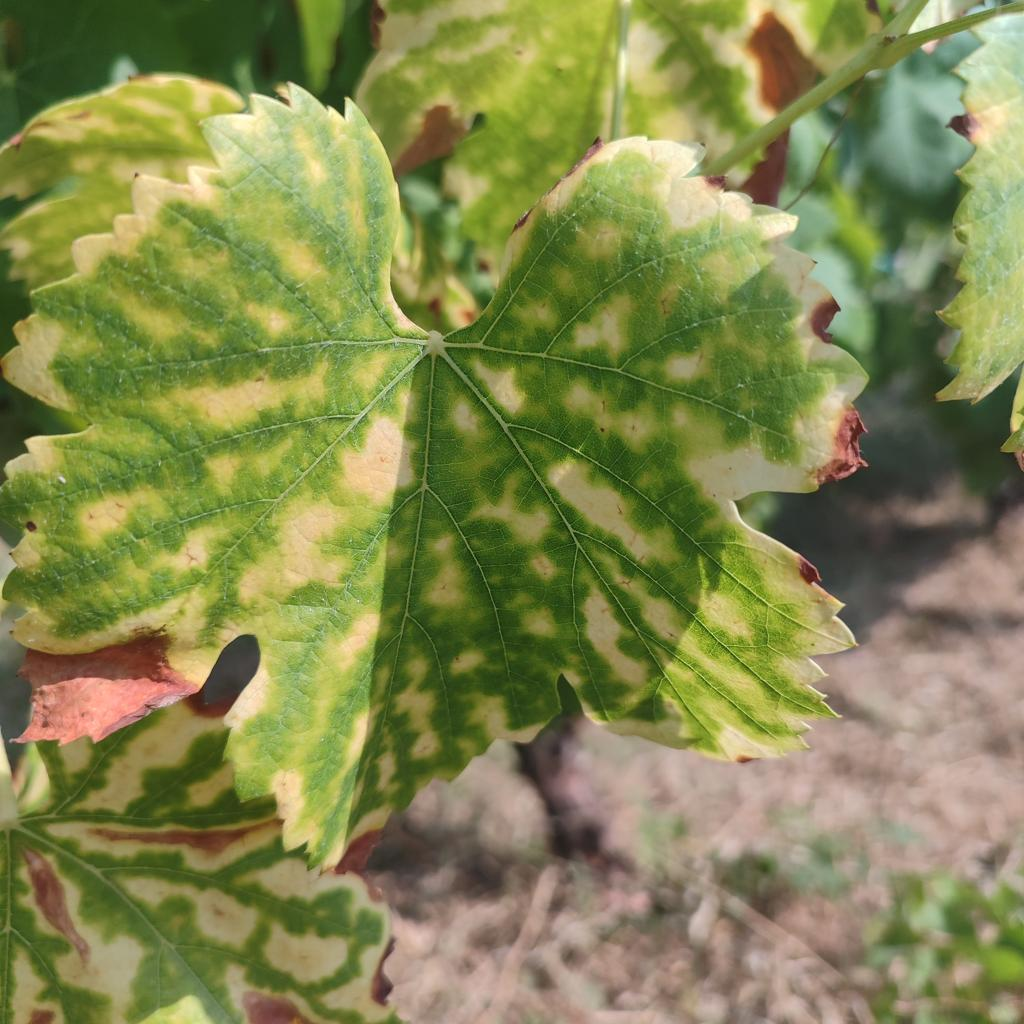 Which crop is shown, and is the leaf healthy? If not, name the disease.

grapevine, esca complex
